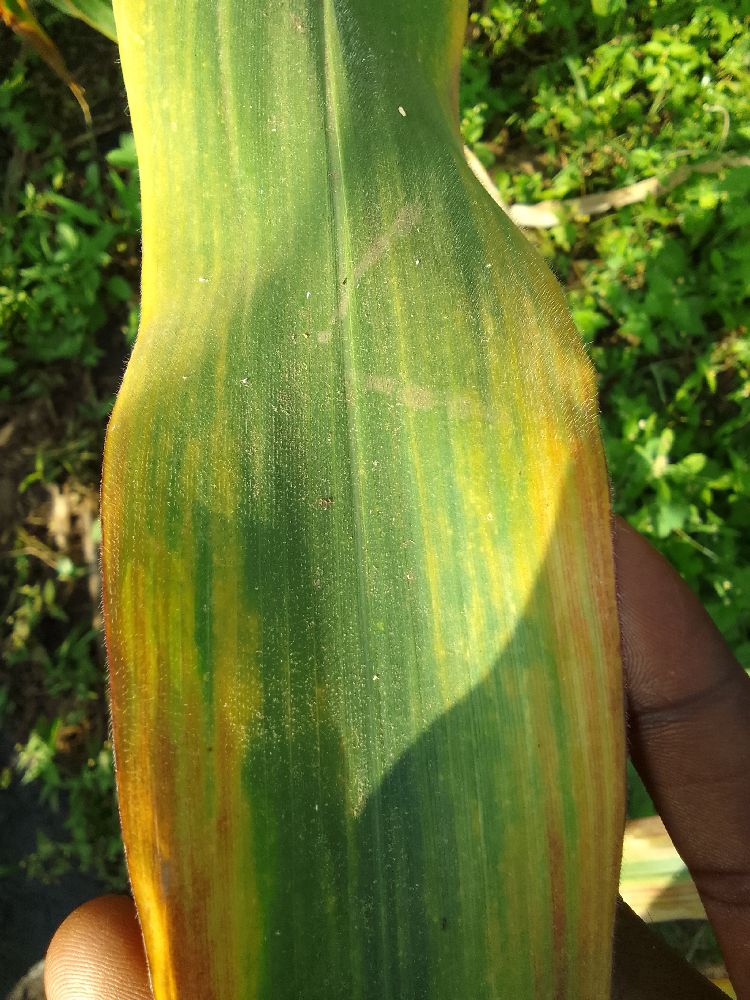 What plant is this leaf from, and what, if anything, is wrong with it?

maize, maize lethal necrosis
